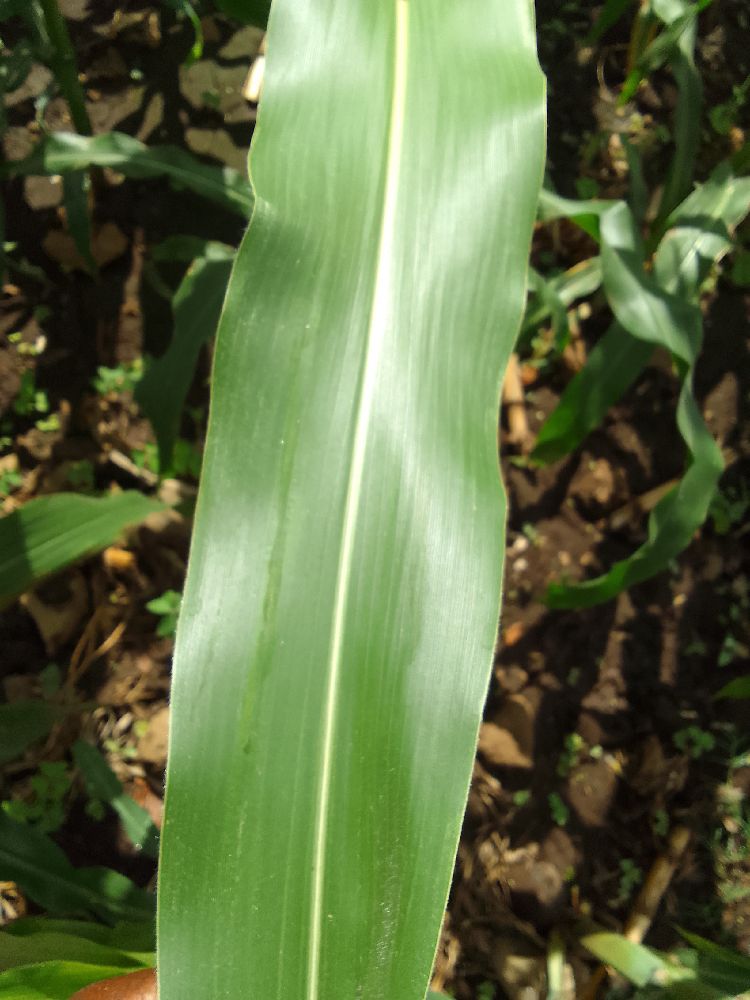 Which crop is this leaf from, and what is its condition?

maize, healthy
